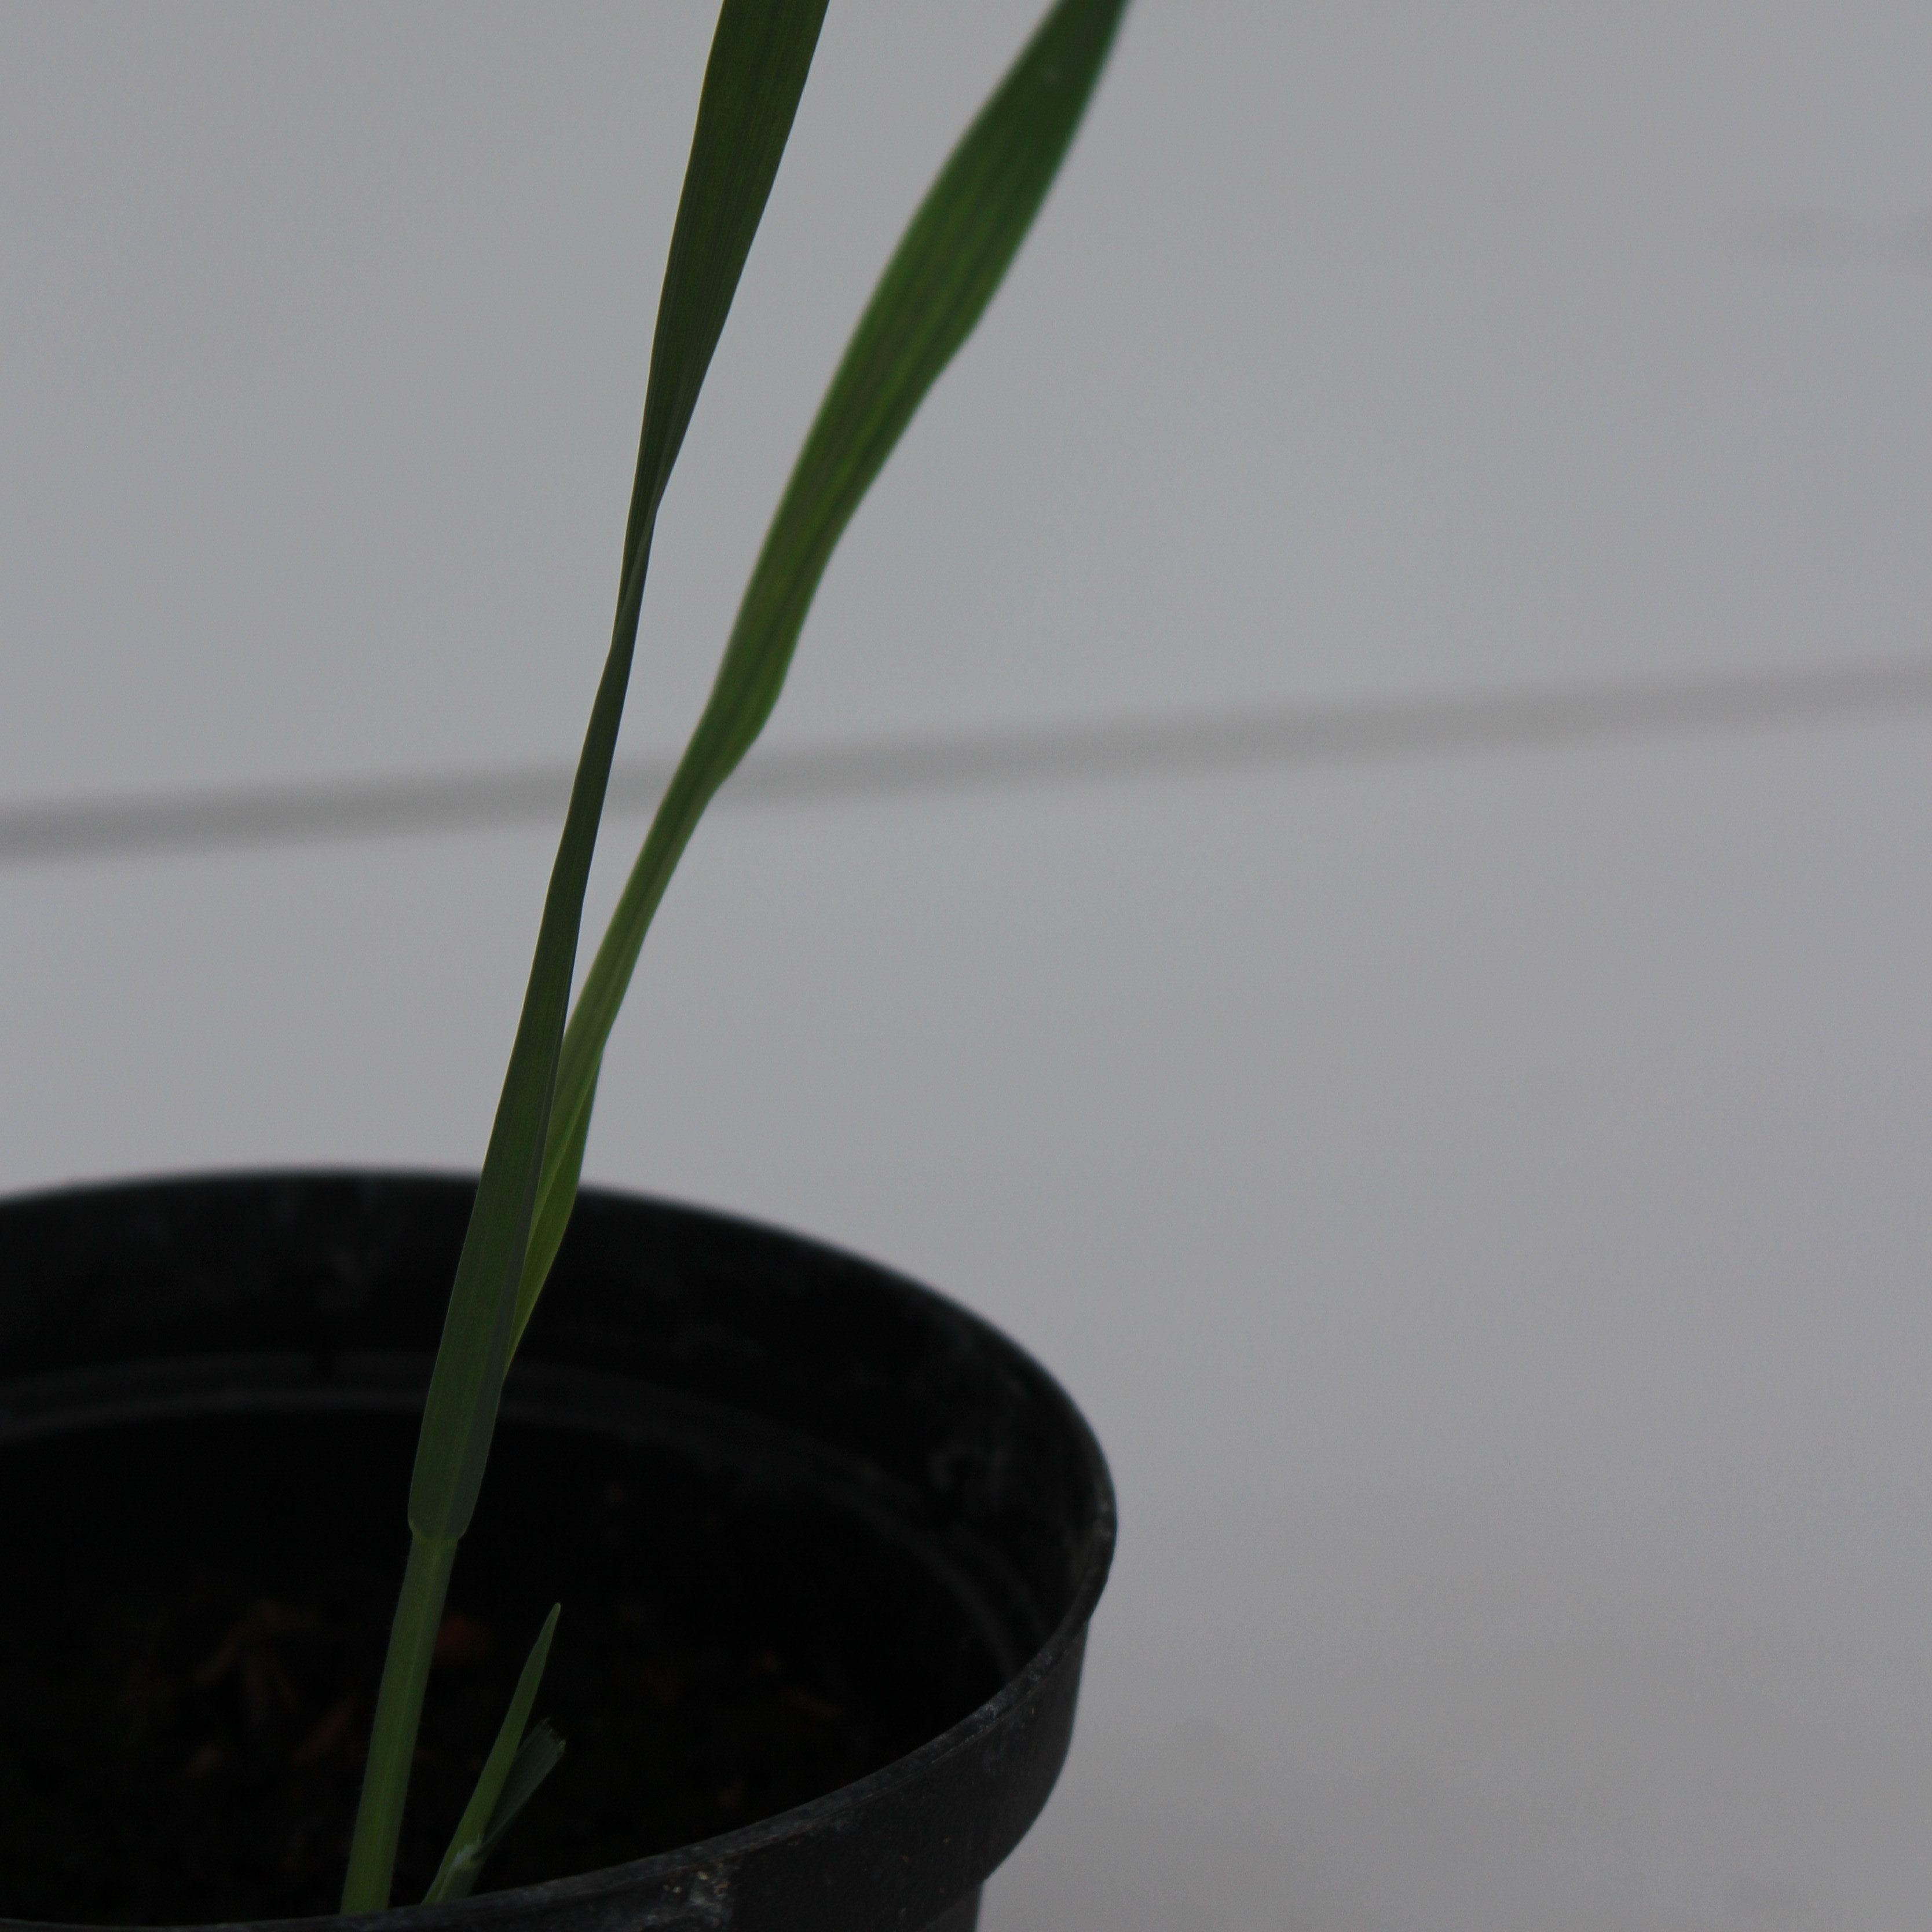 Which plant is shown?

Avena sterilis
